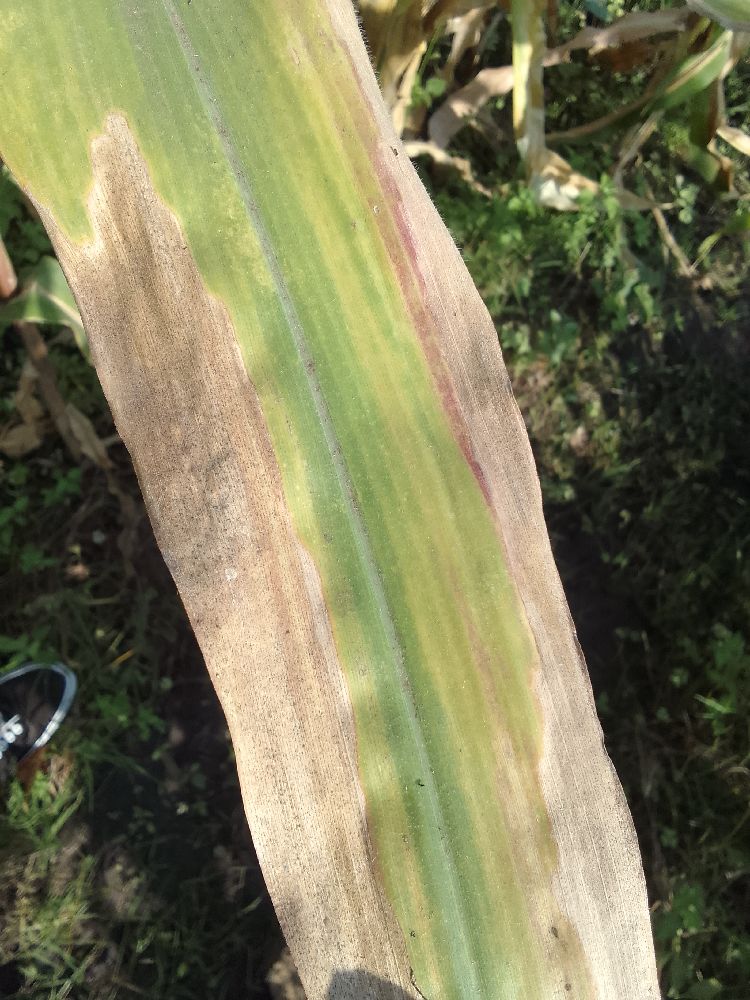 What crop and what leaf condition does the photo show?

maize, maize lethal necrosis
